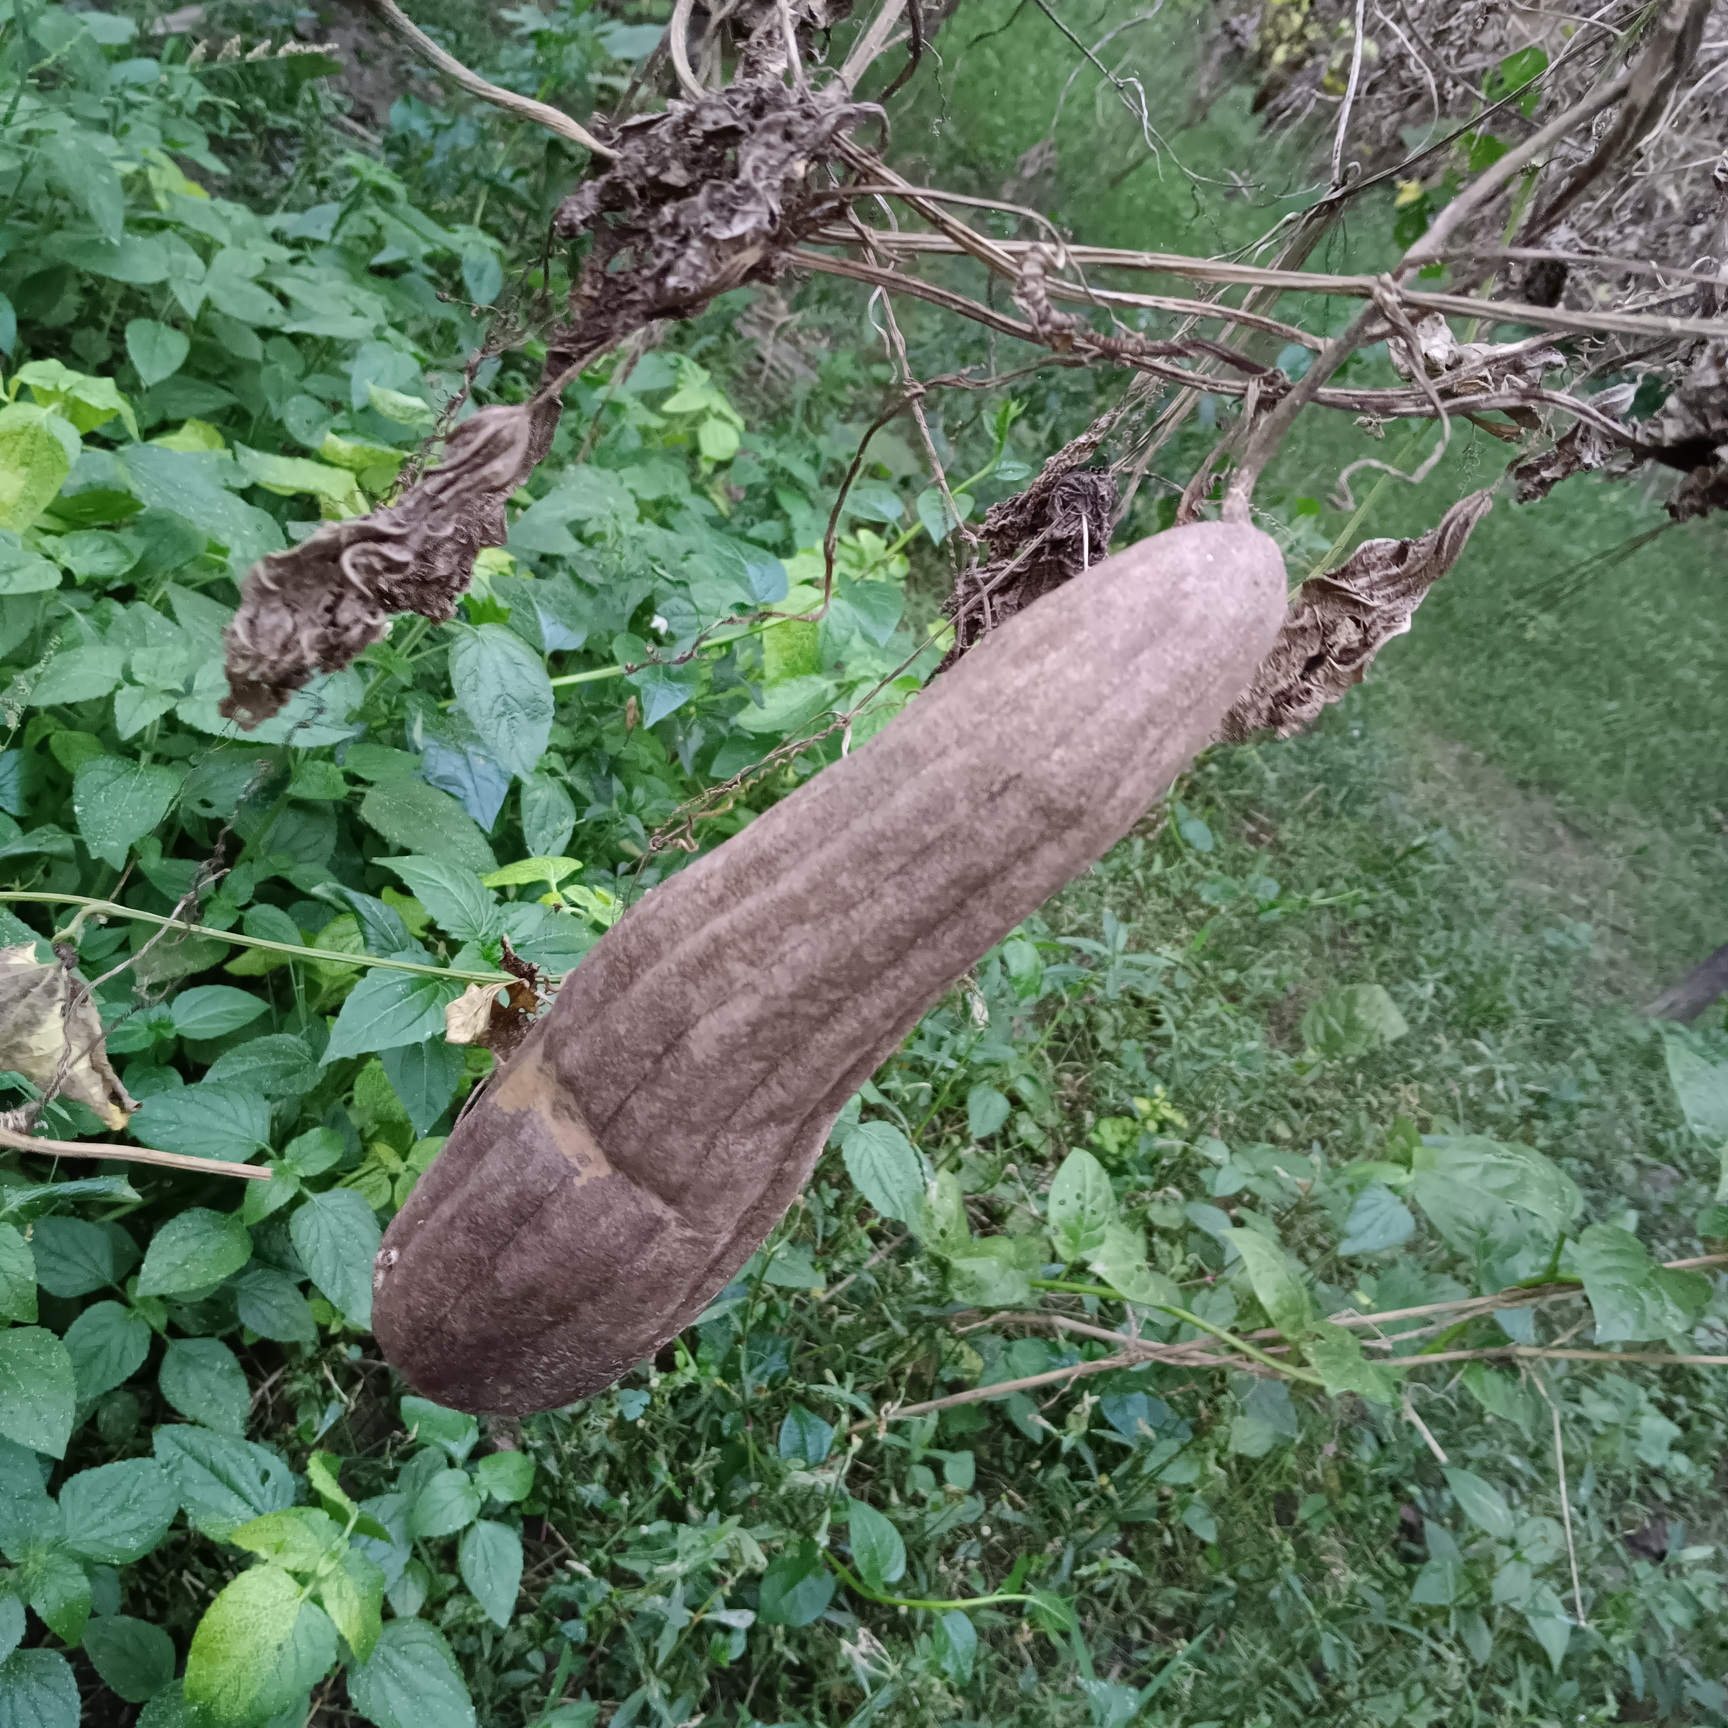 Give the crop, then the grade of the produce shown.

luffa, faulty
